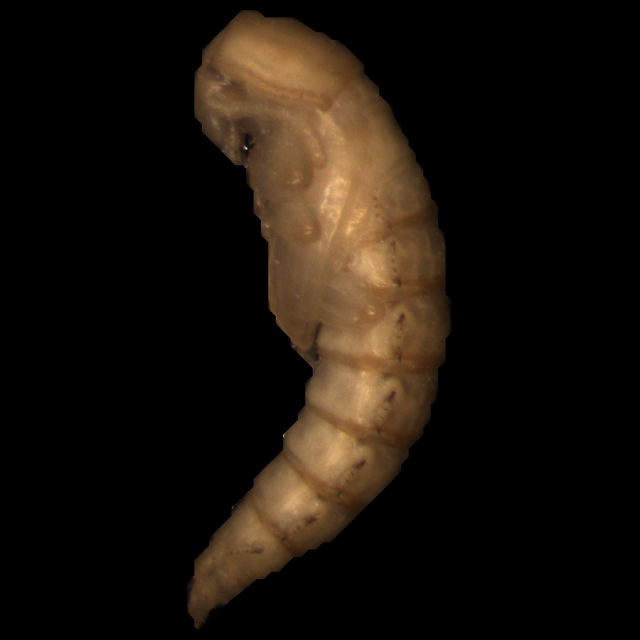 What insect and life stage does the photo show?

mealworm pupa
